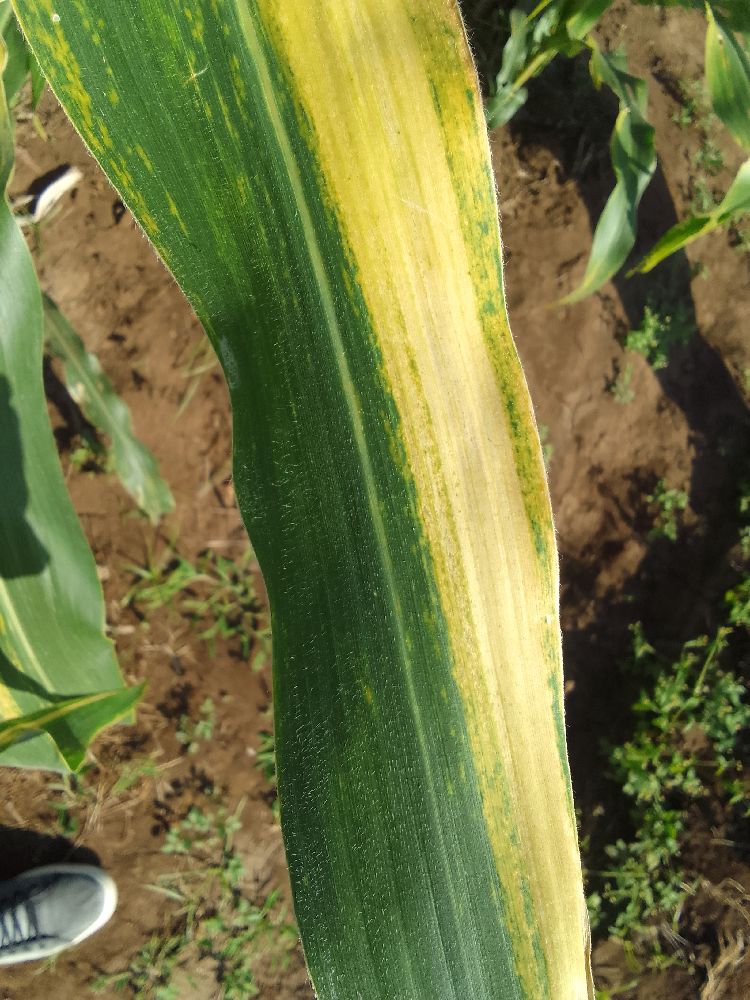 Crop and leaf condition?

maize, maize lethal necrosis
